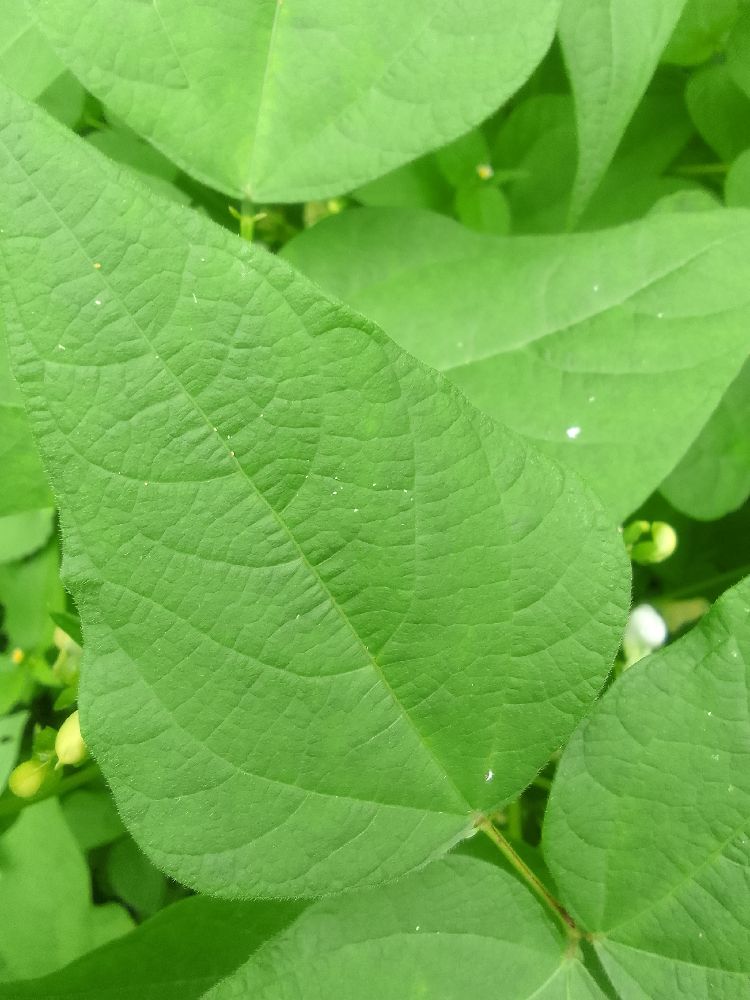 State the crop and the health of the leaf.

common bean, healthy
